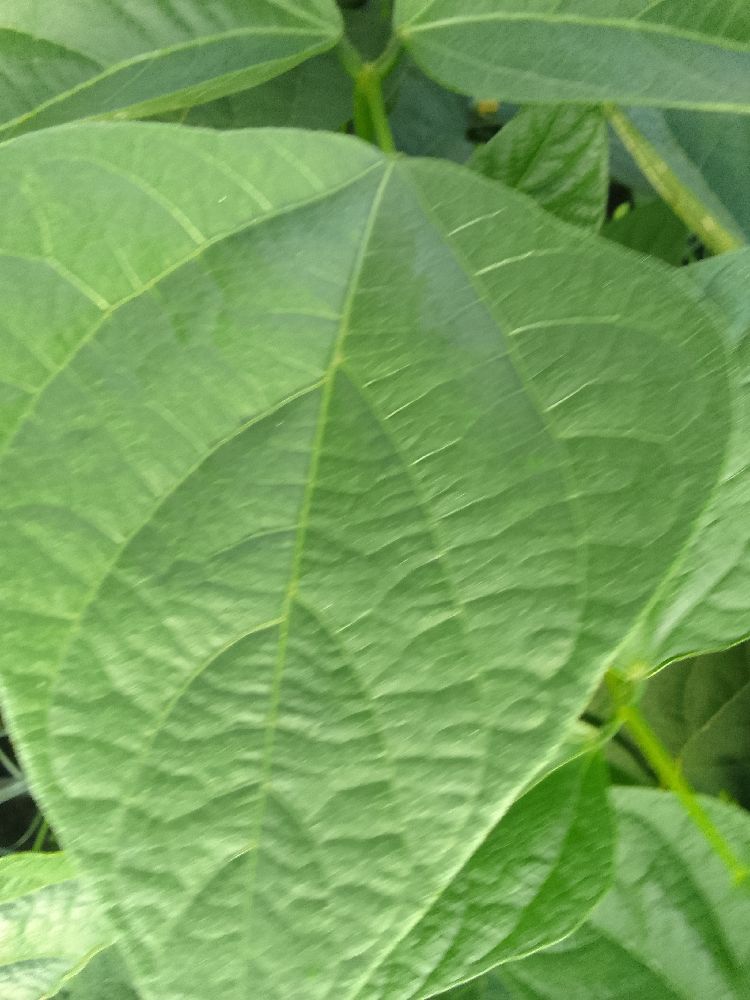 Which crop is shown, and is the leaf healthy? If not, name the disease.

common bean, healthy
